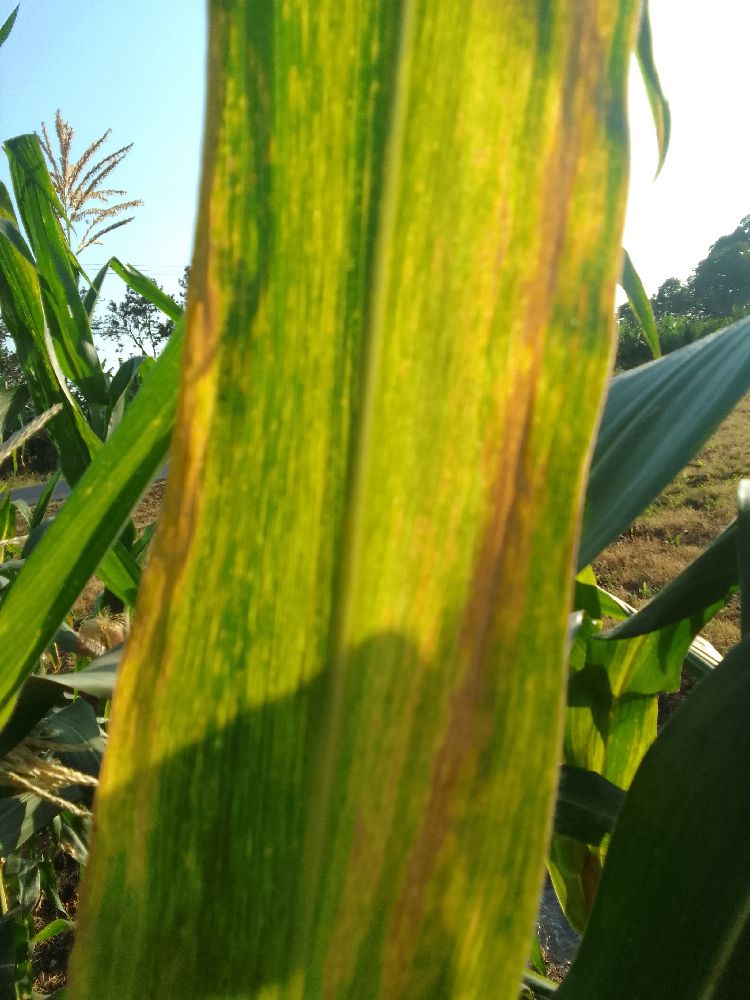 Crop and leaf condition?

maize, maize lethal necrosis
